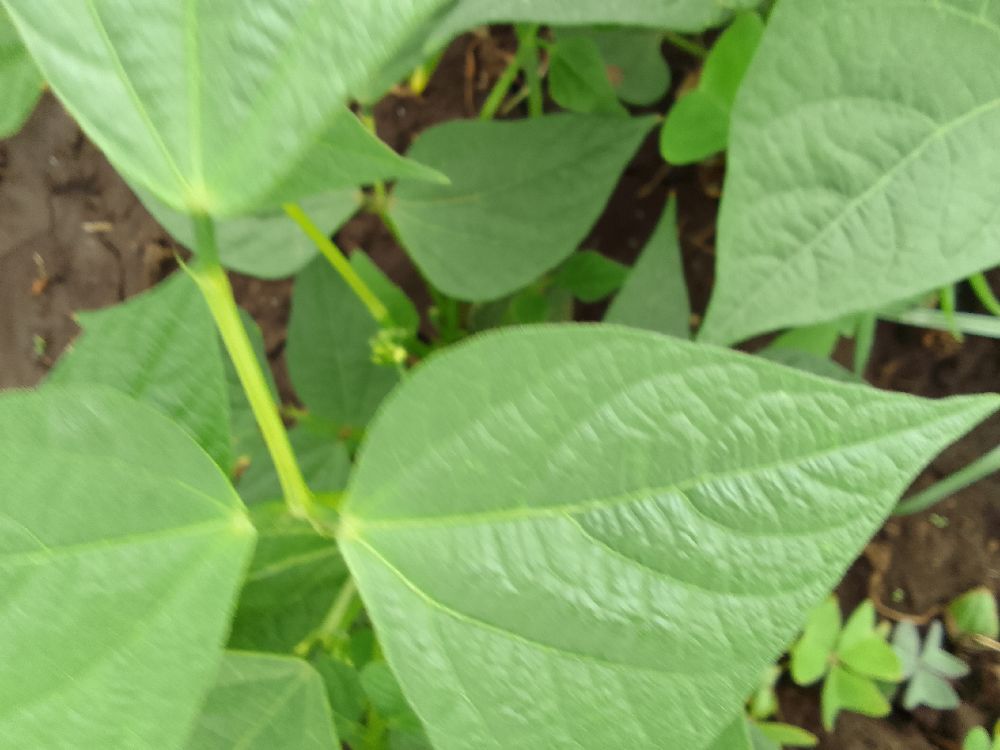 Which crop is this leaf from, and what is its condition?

common bean, healthy
